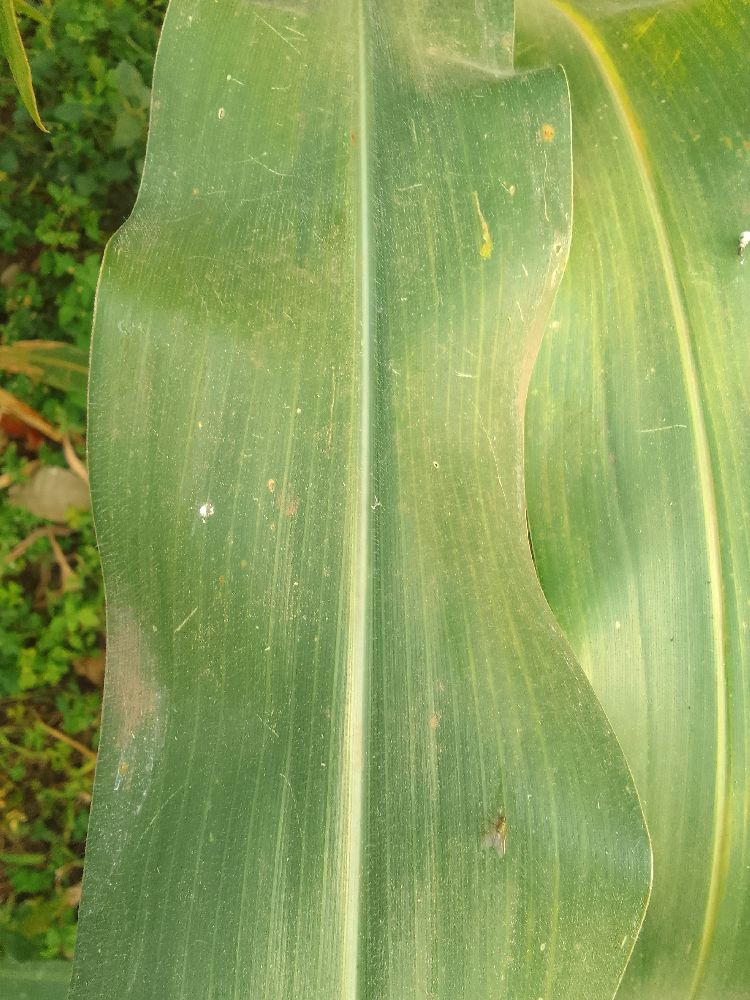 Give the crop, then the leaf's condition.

maize, healthy
